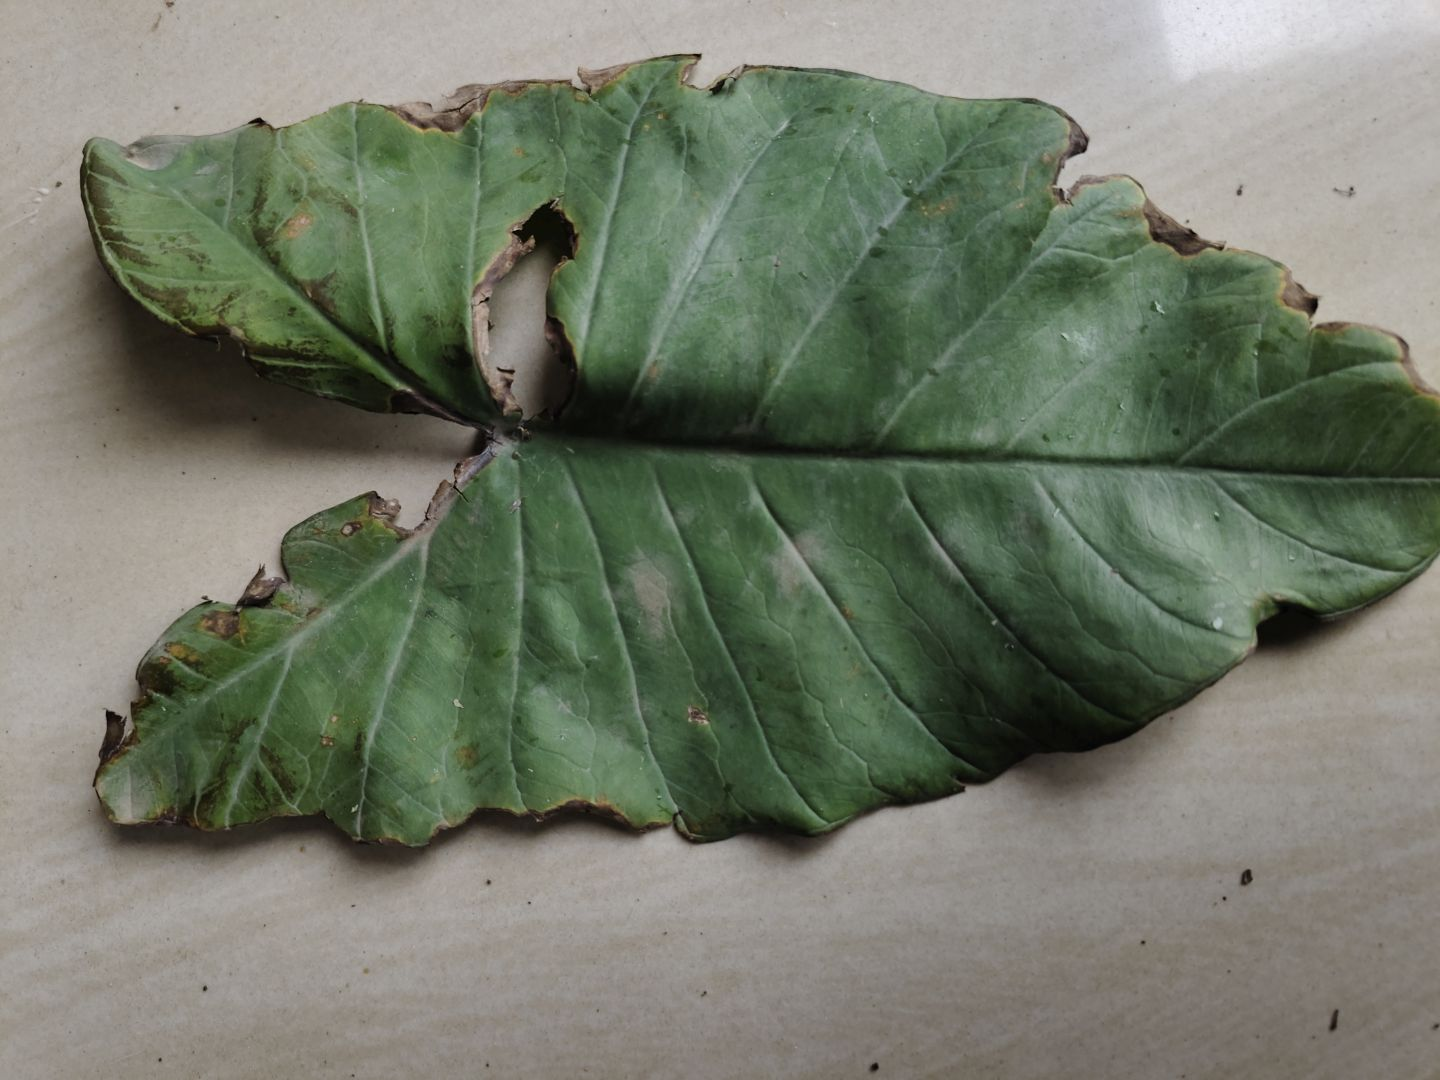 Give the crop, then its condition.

taro, leaf blight
